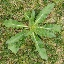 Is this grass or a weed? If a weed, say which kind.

structured weed
